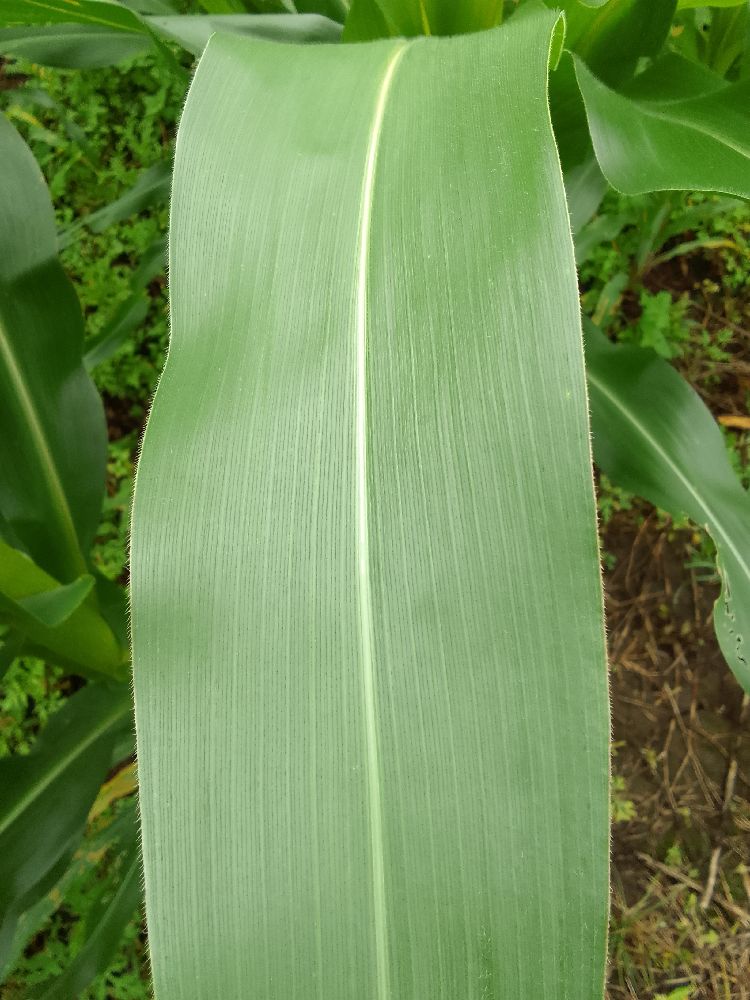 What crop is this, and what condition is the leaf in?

maize, healthy
